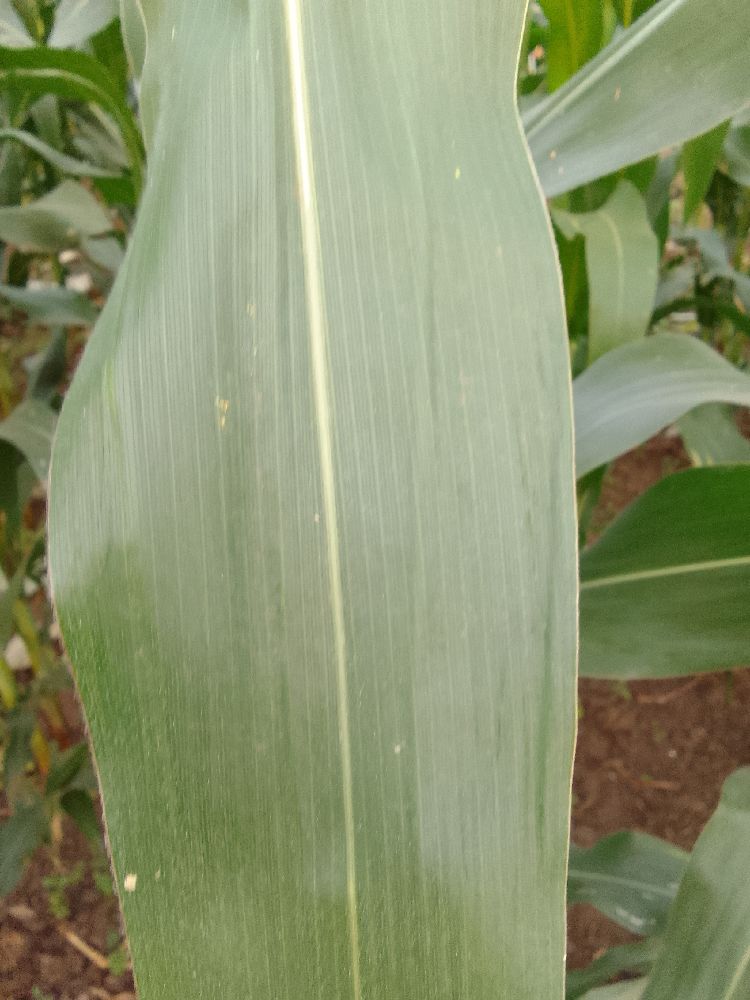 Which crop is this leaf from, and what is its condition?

maize, healthy
